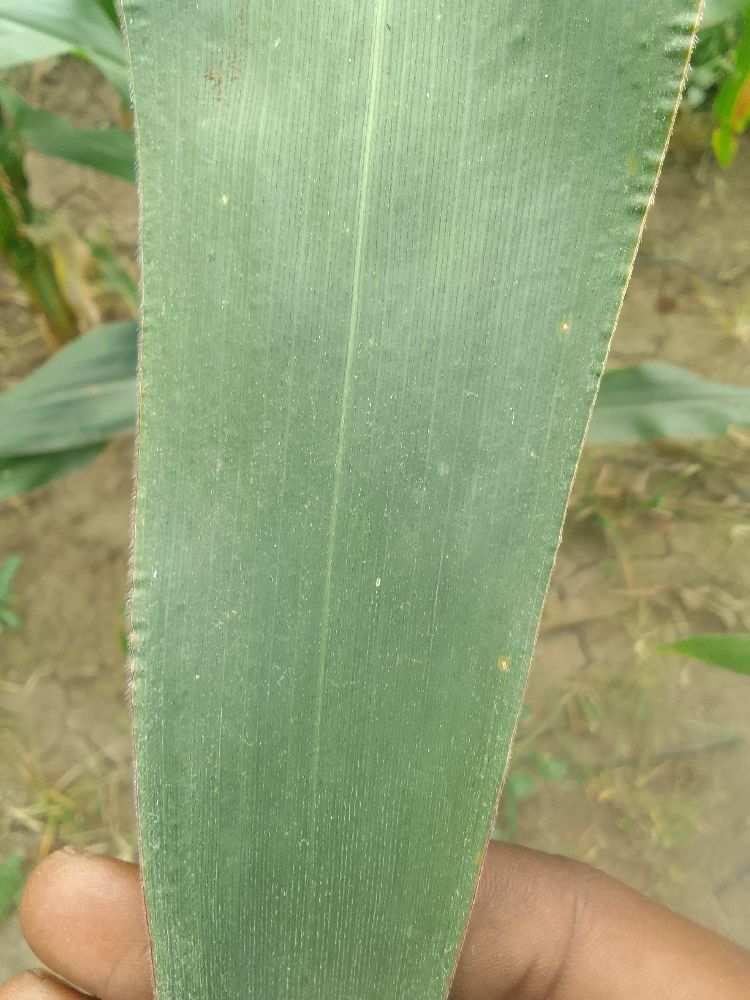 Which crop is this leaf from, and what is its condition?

maize, healthy
